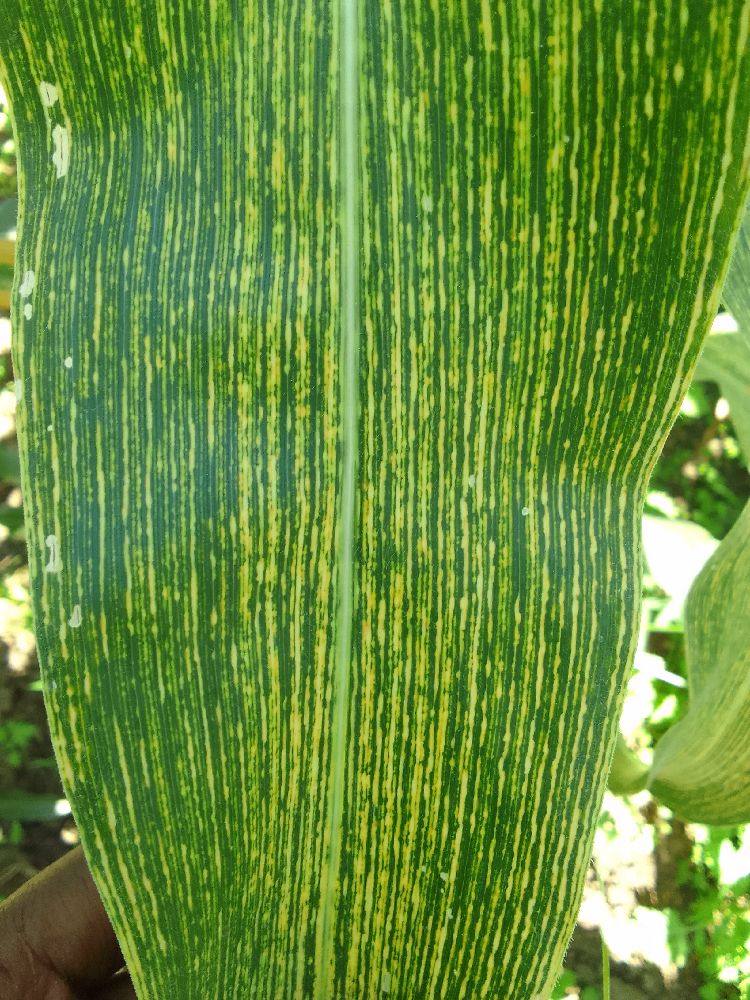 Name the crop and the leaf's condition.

maize, maize streak virus
